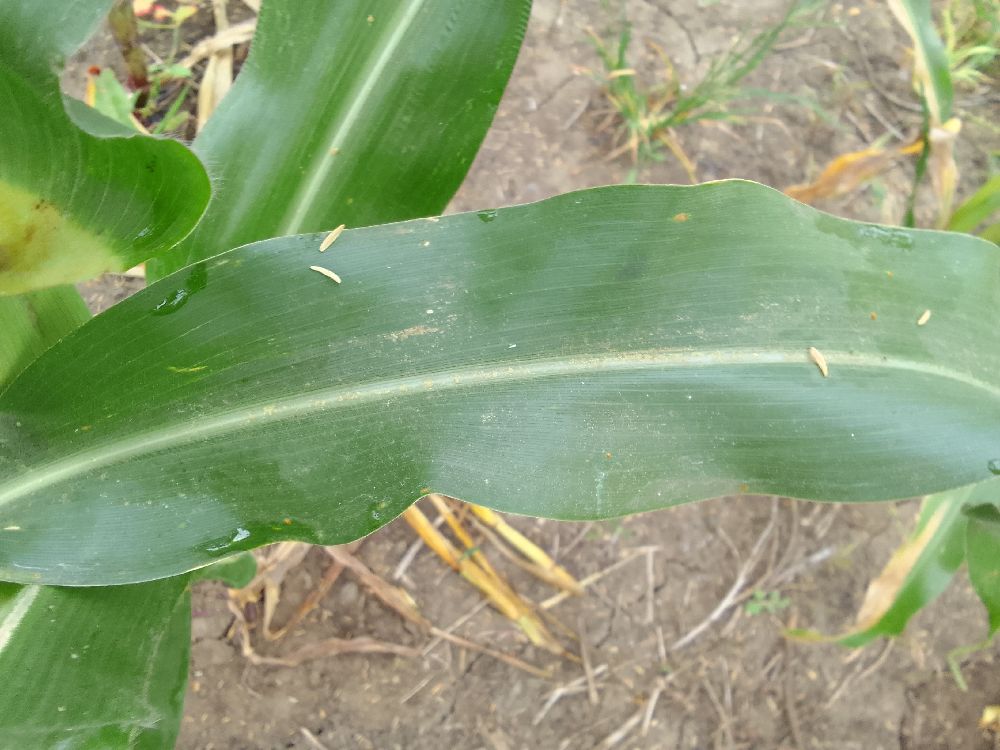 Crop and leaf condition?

maize, healthy
